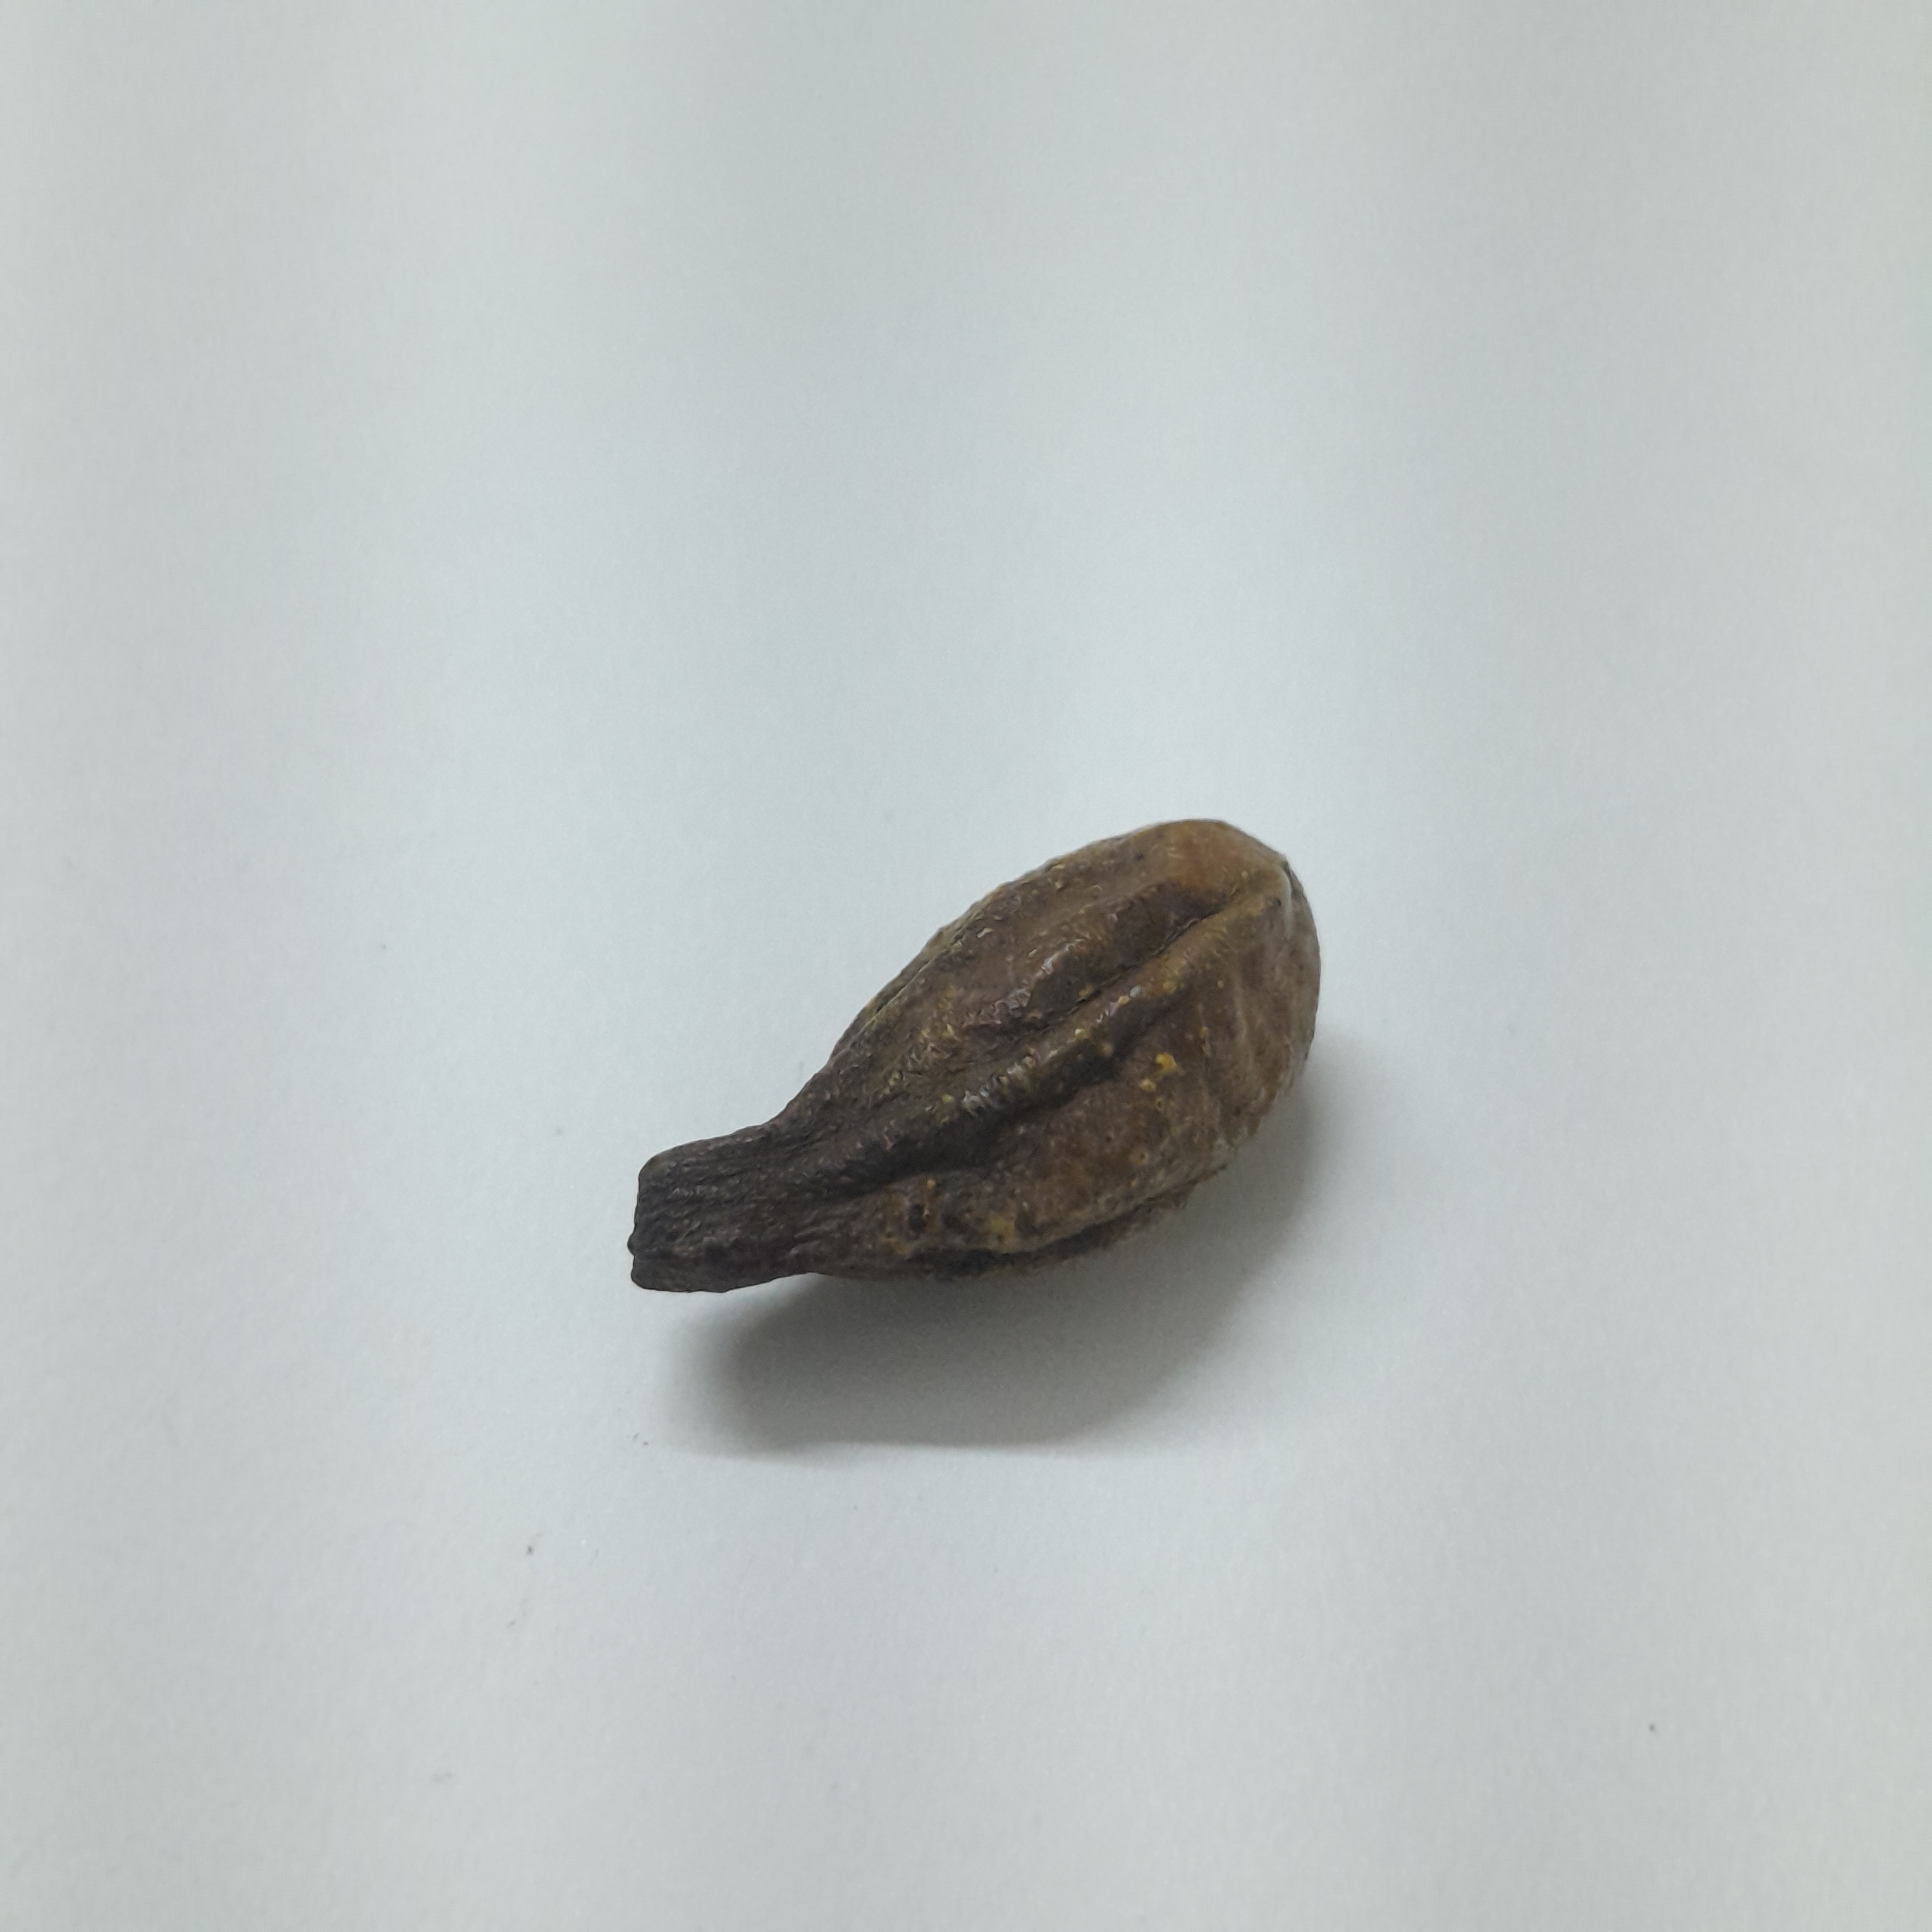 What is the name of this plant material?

hirdaa
